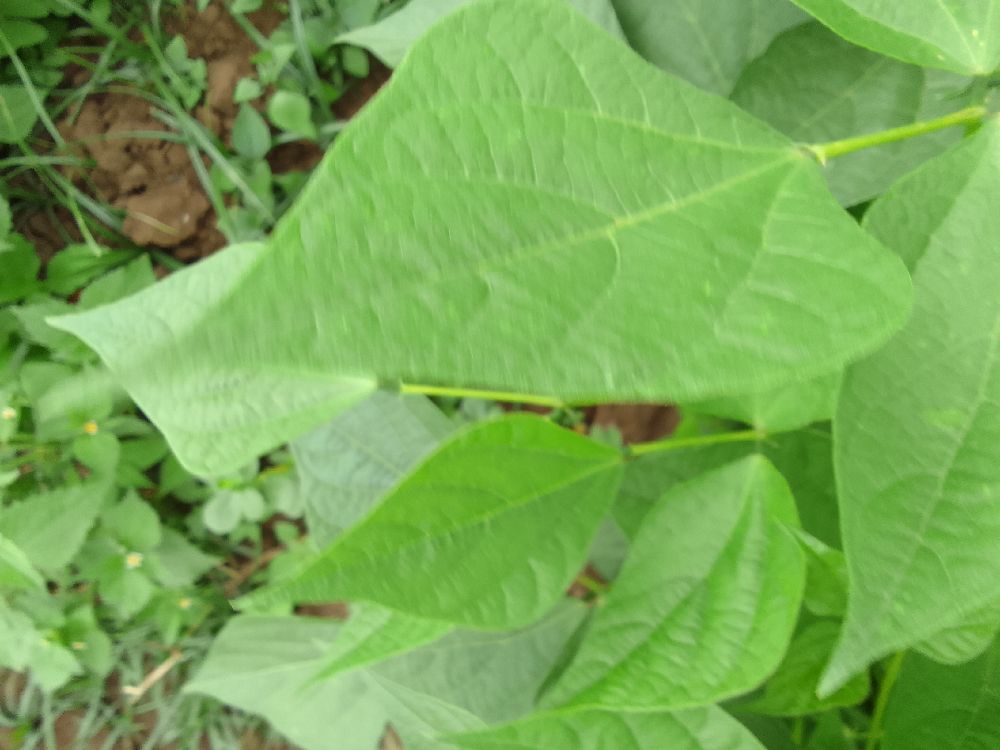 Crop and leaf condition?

common bean, healthy
